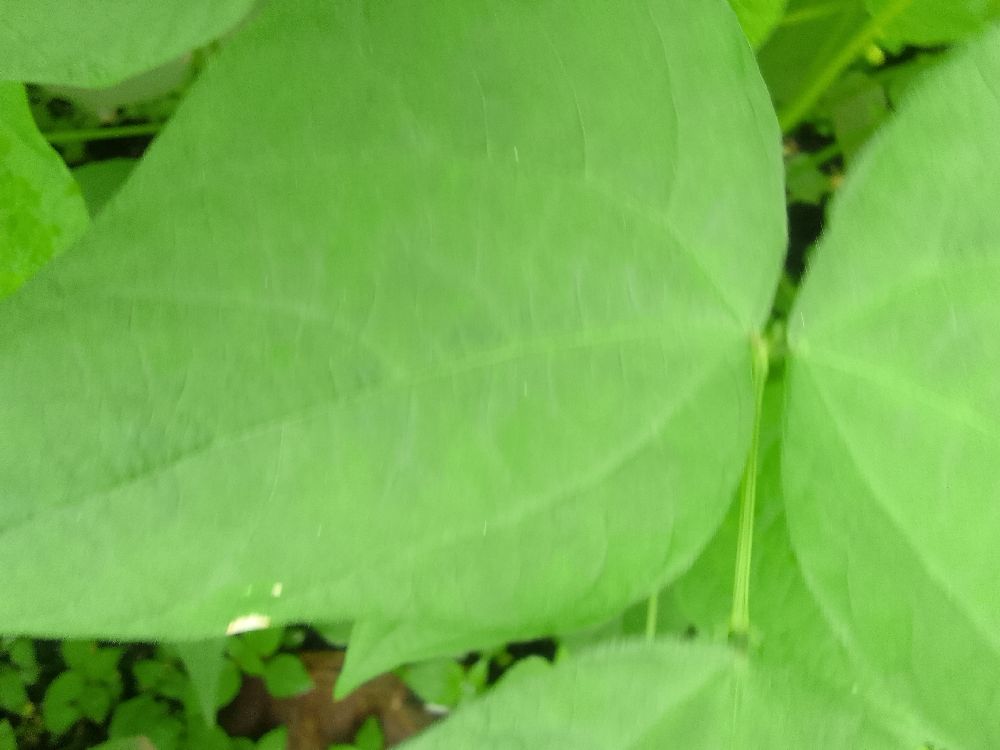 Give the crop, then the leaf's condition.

common bean, healthy
